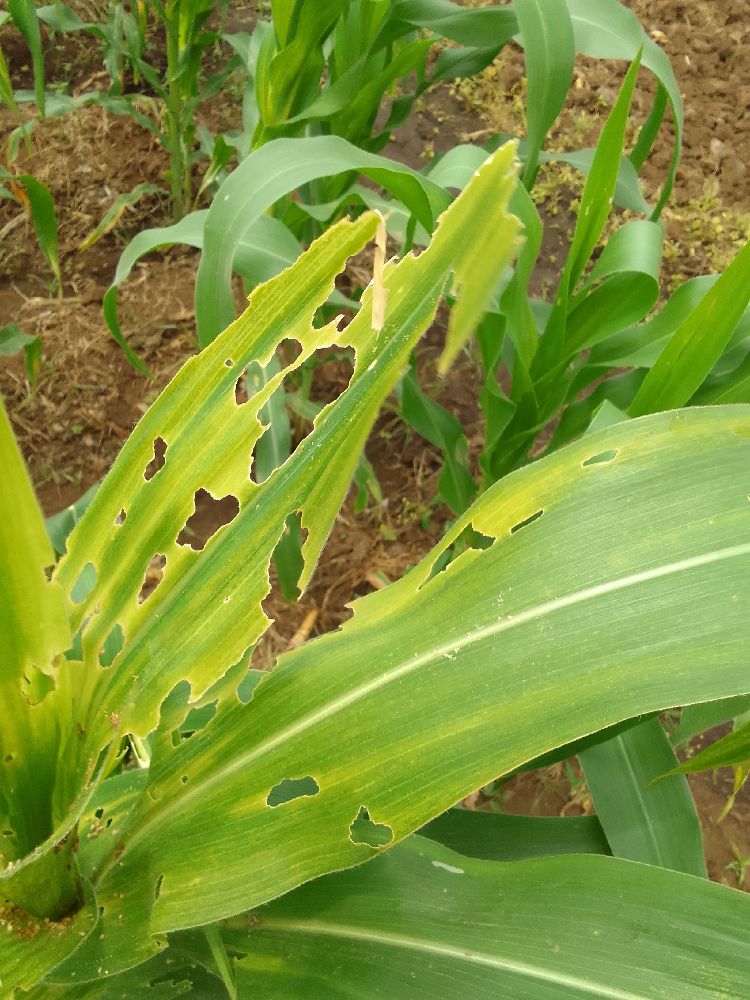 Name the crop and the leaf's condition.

maize, maize lethal necrosis
